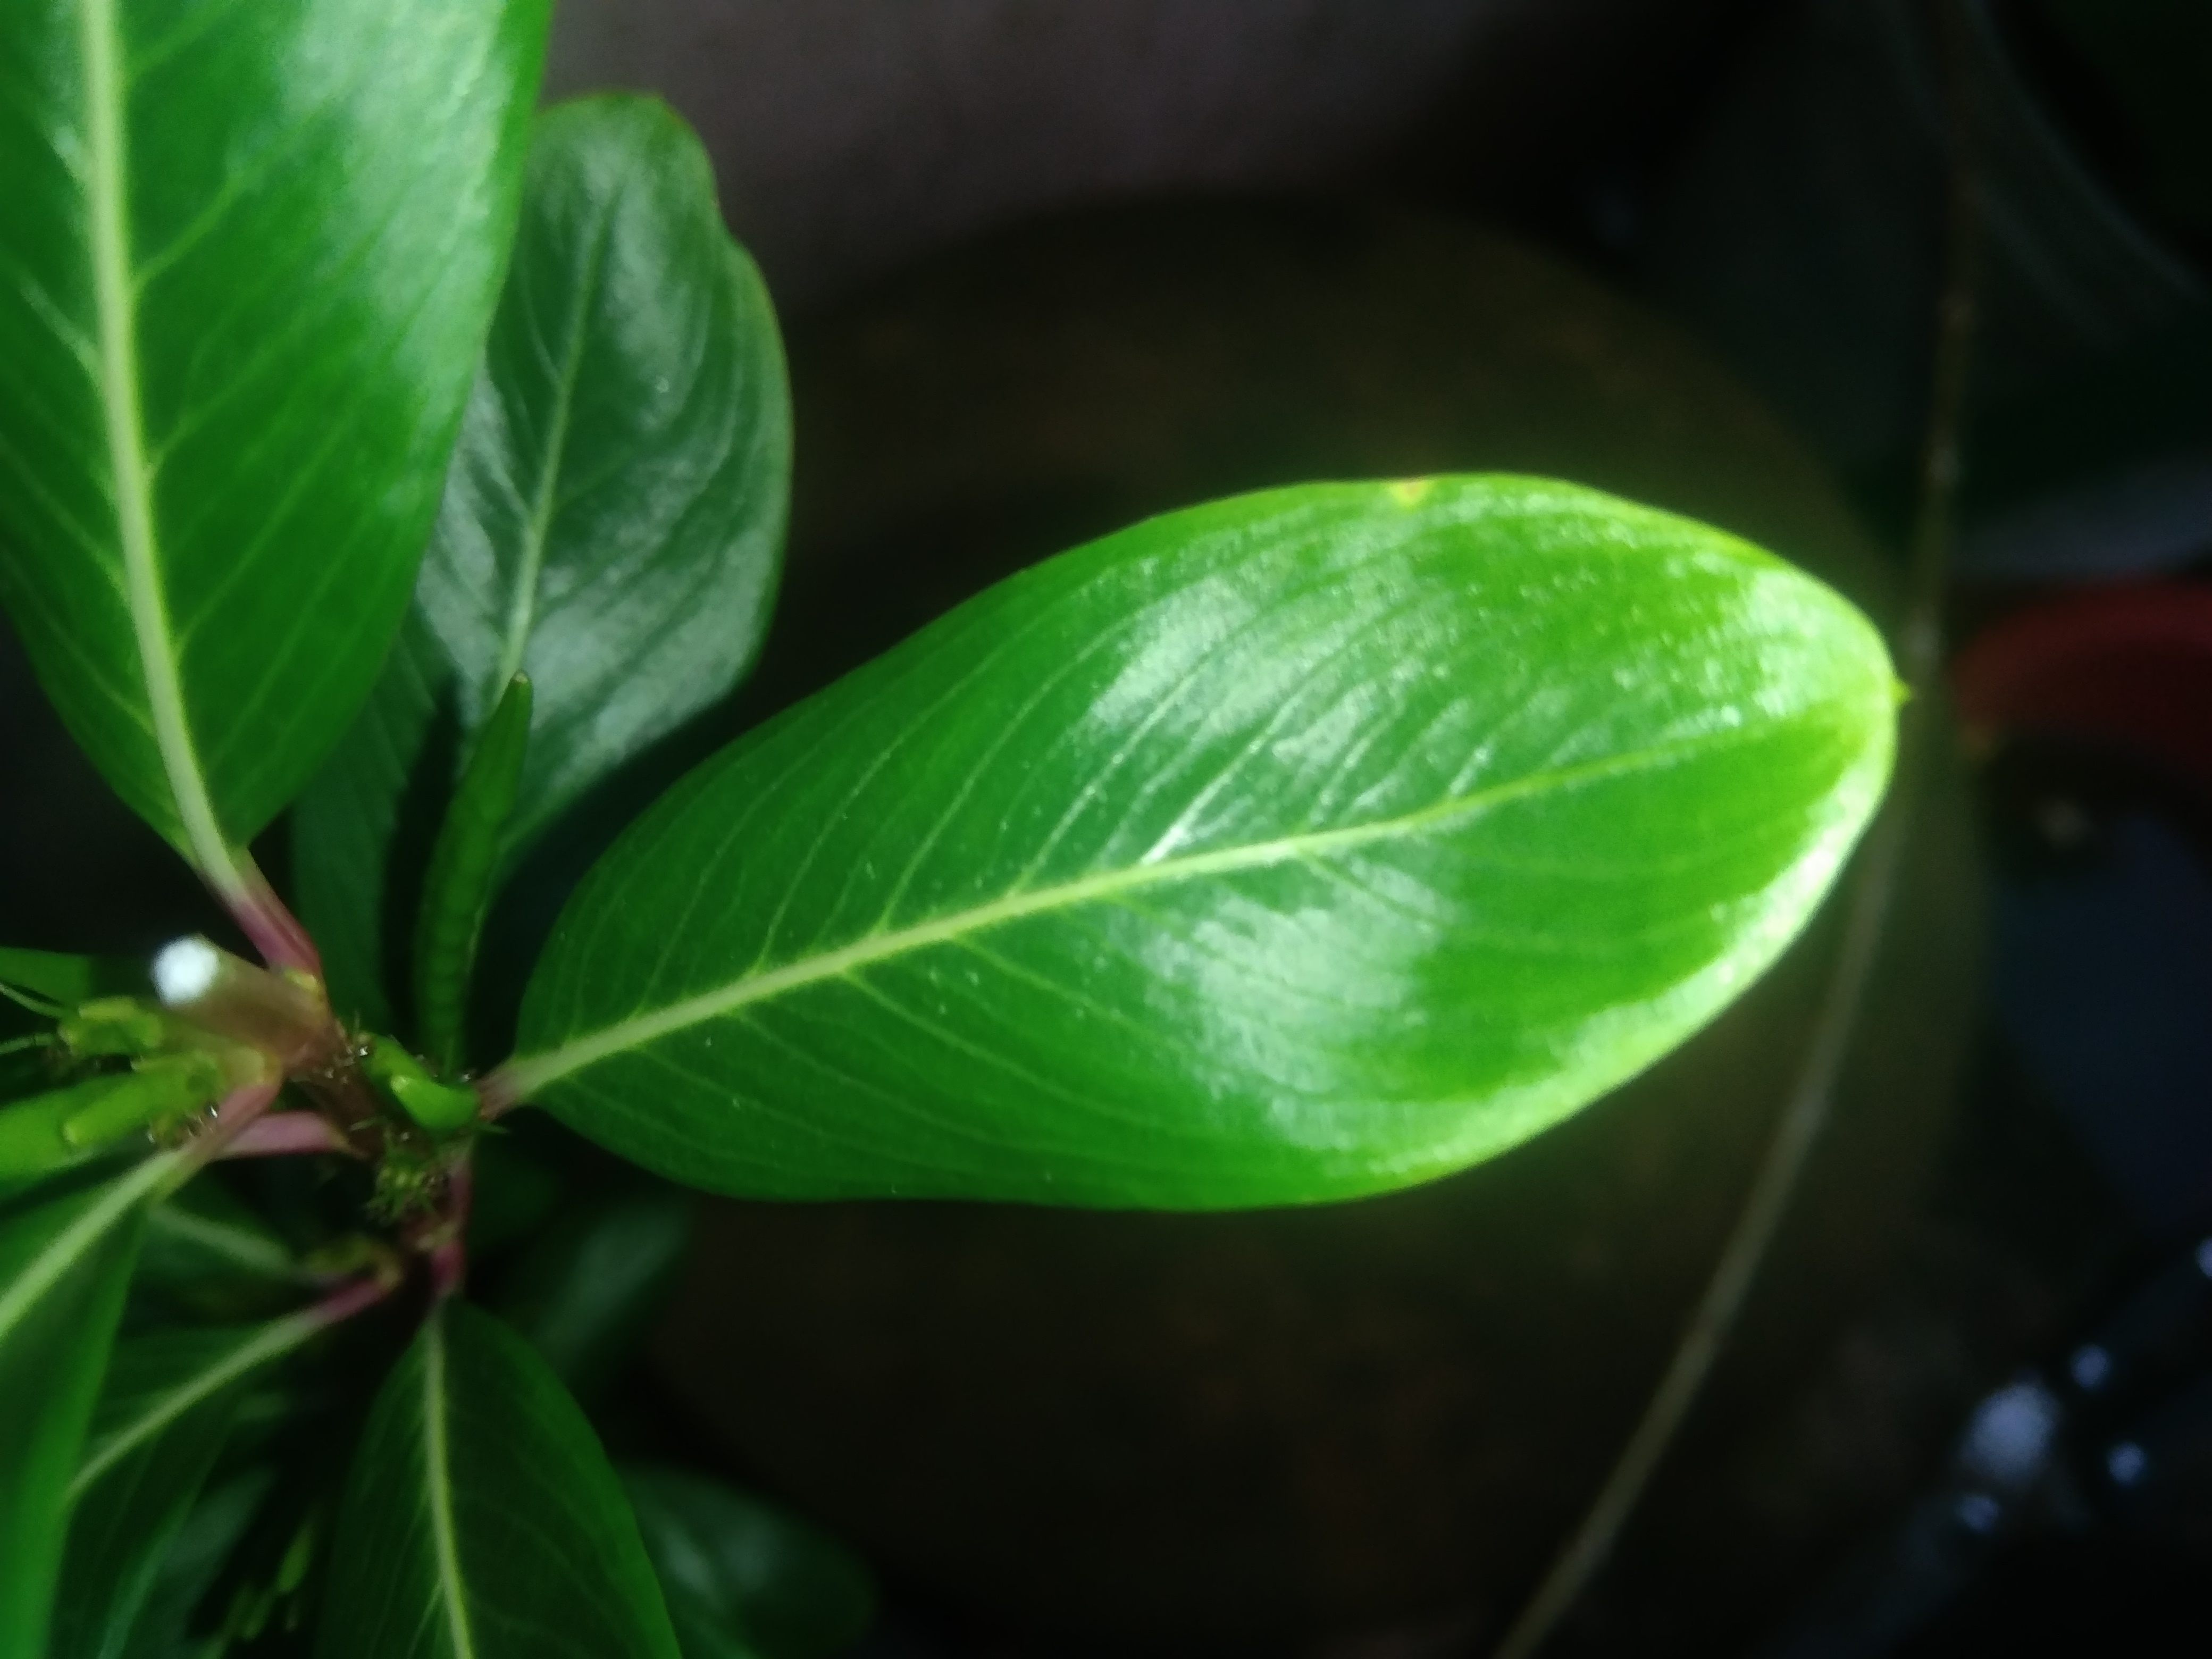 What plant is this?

rose periwinkle
